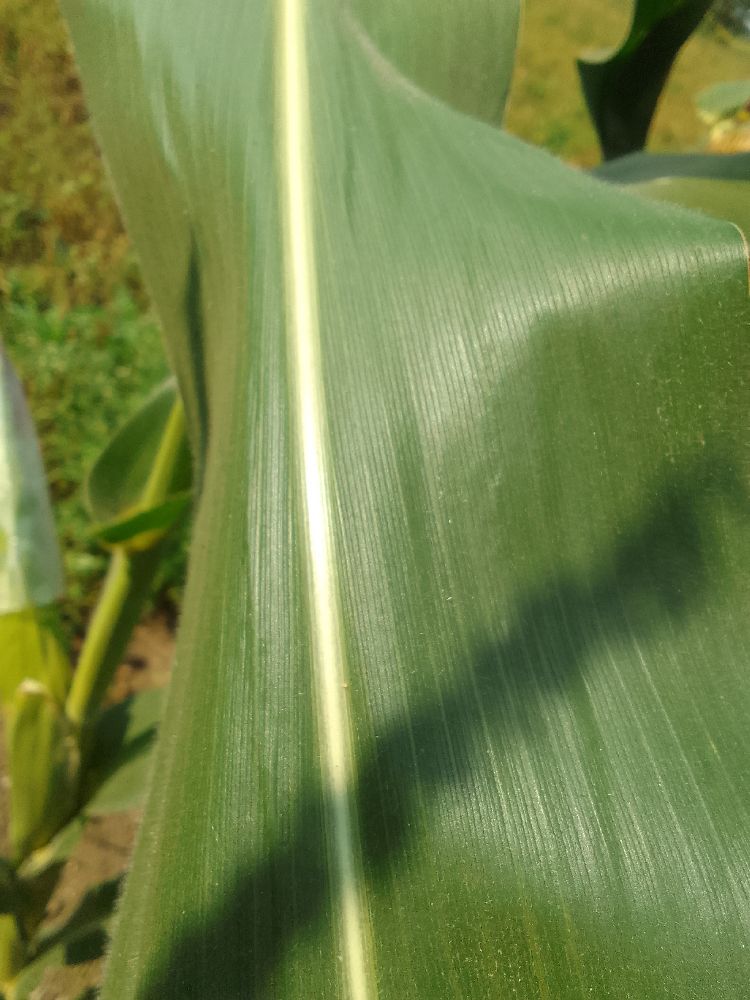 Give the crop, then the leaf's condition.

maize, healthy
